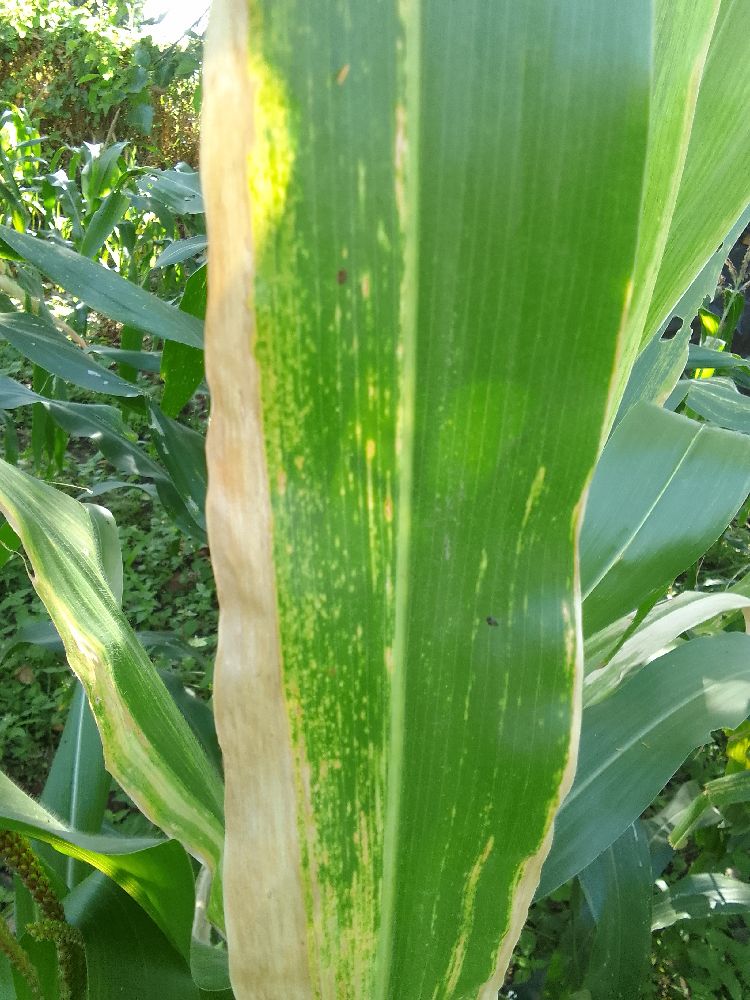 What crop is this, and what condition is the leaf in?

maize, maize lethal necrosis
